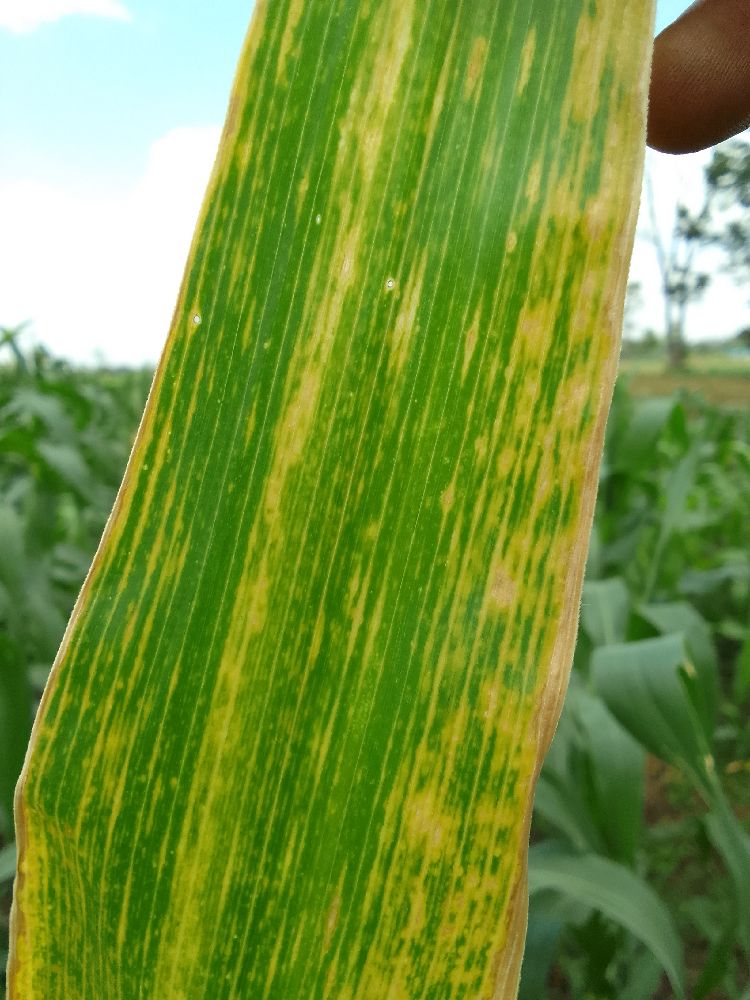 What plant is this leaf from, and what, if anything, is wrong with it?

maize, maize lethal necrosis
